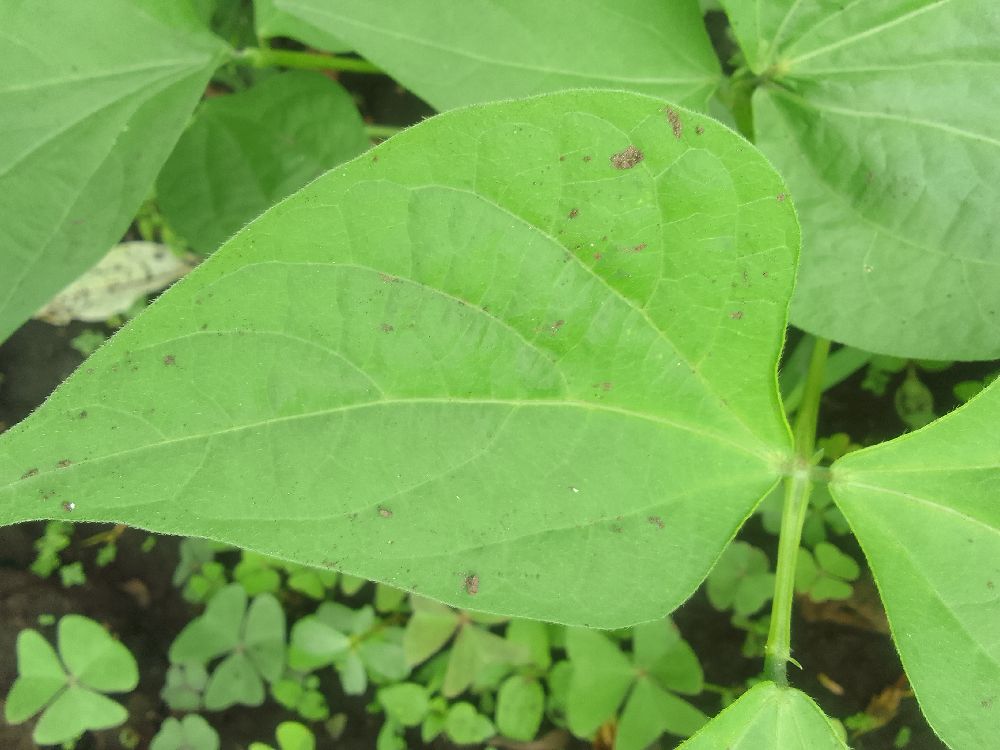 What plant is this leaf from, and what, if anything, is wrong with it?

common bean, healthy
